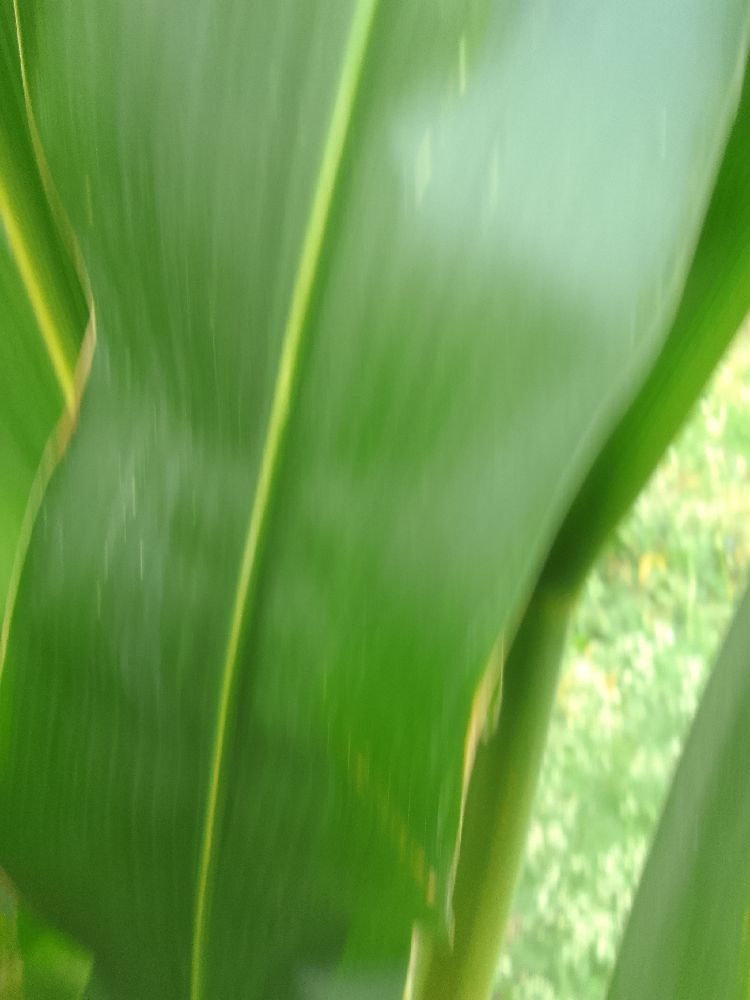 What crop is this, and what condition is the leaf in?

maize, healthy
